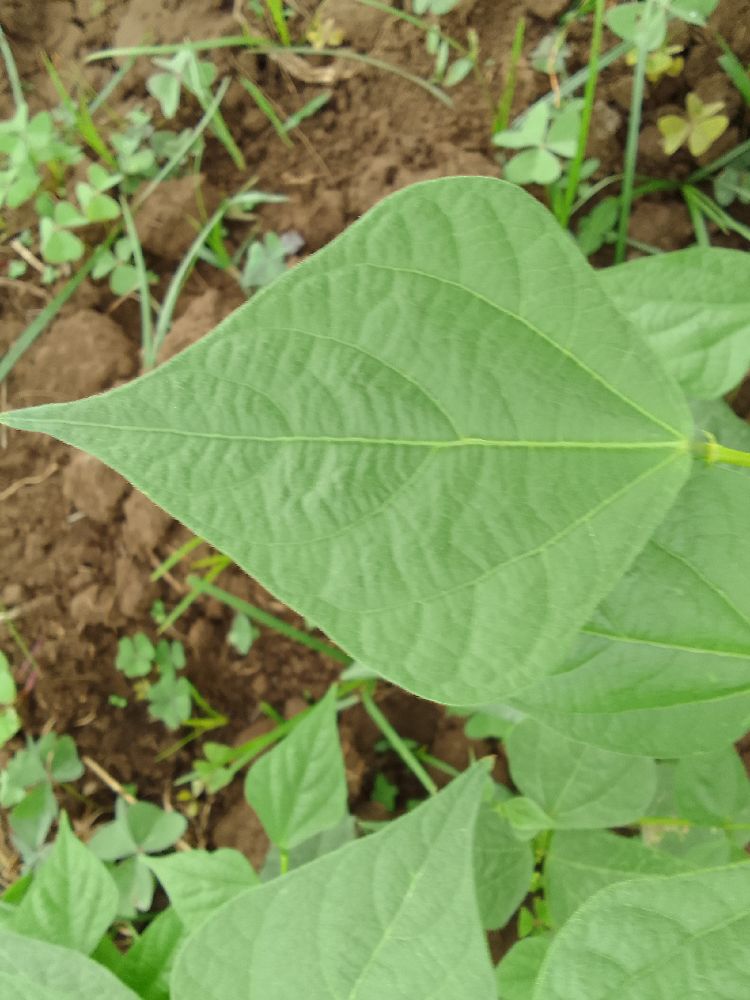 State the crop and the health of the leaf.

common bean, healthy
